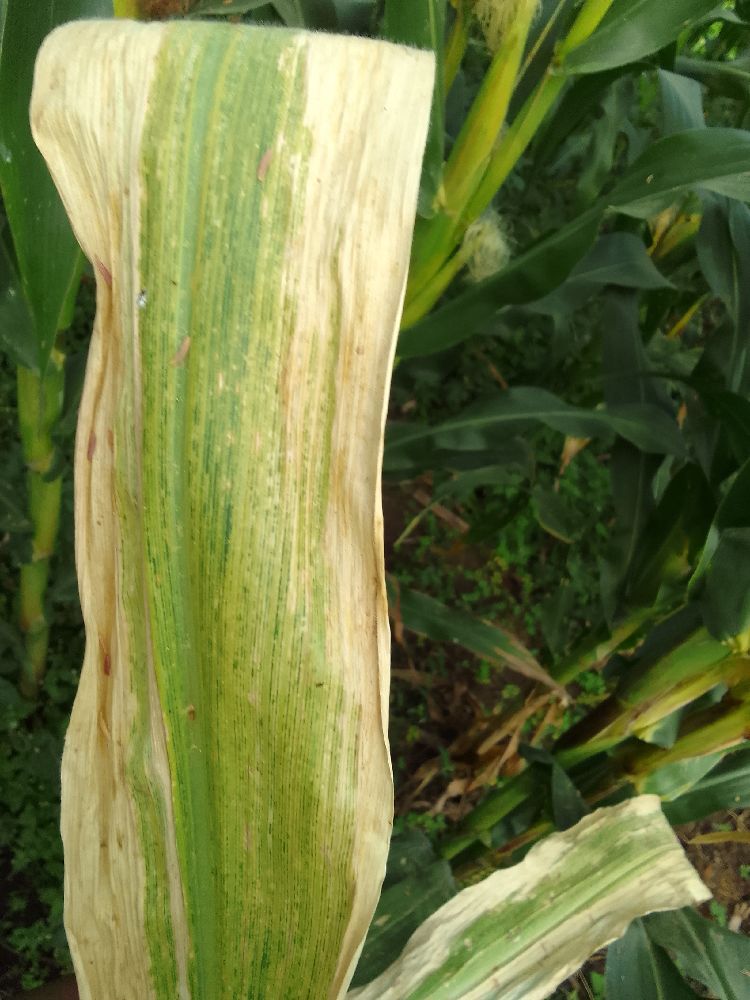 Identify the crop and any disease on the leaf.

maize, maize lethal necrosis
